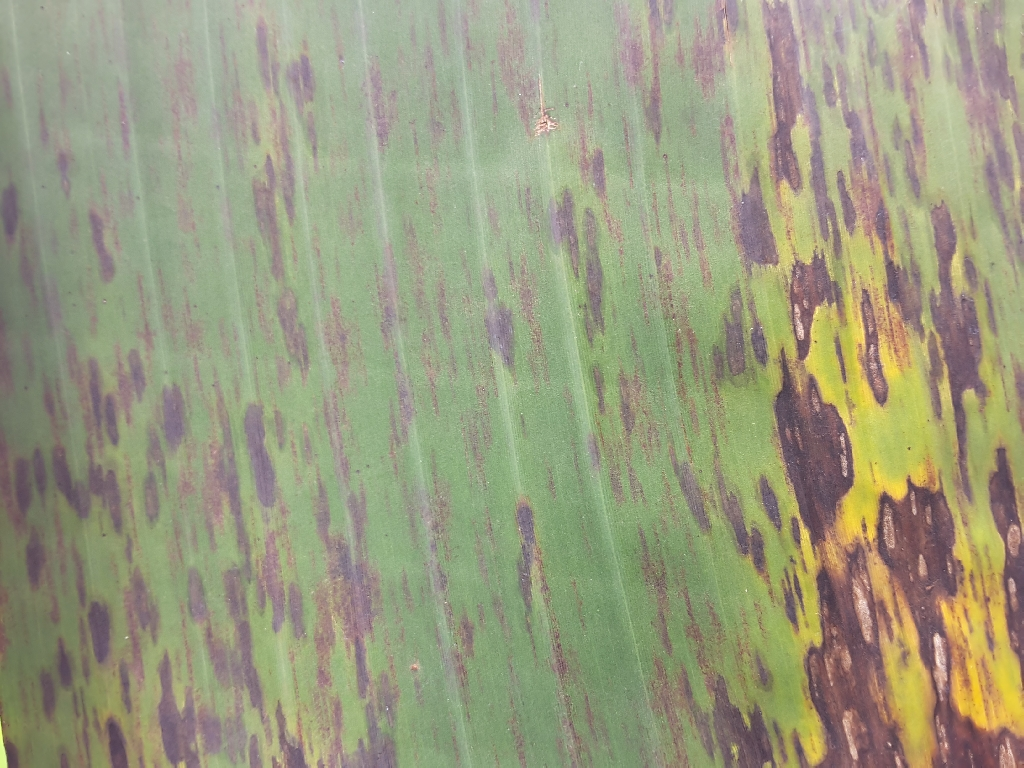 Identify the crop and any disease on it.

banana, black sigatoka
